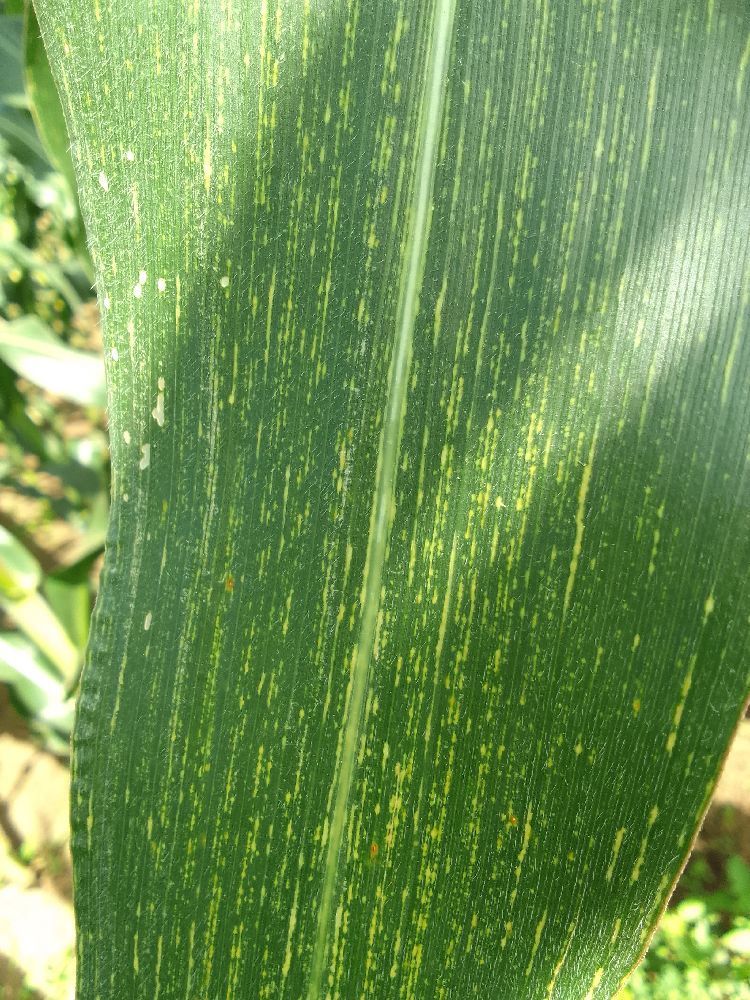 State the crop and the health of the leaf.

maize, maize streak virus
